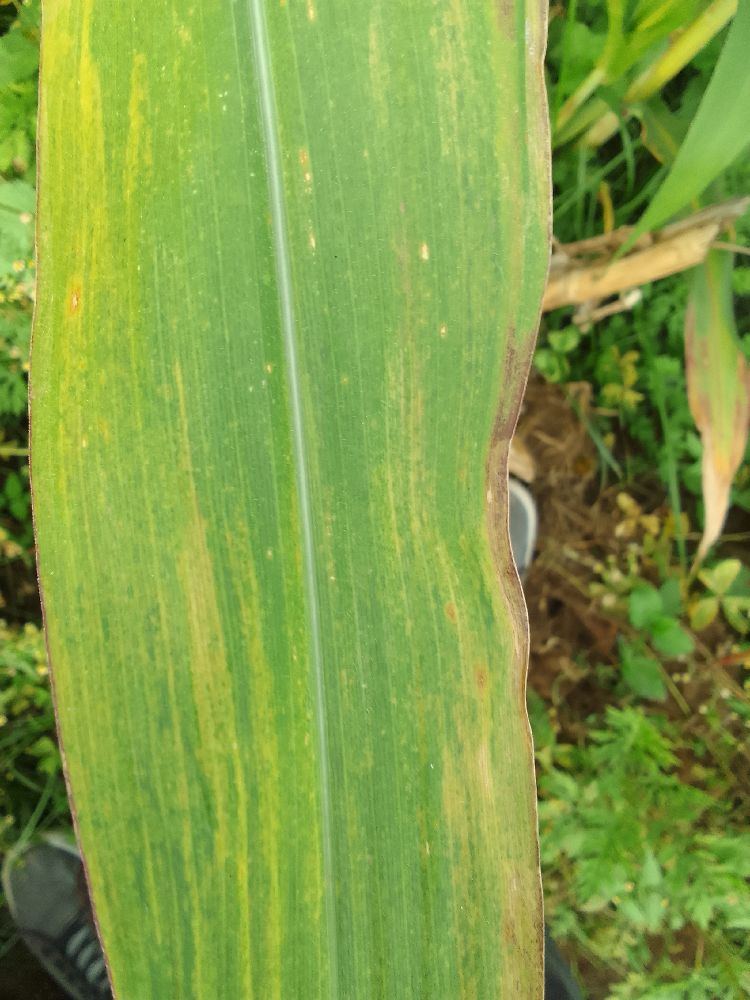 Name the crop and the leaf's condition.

maize, maize lethal necrosis
